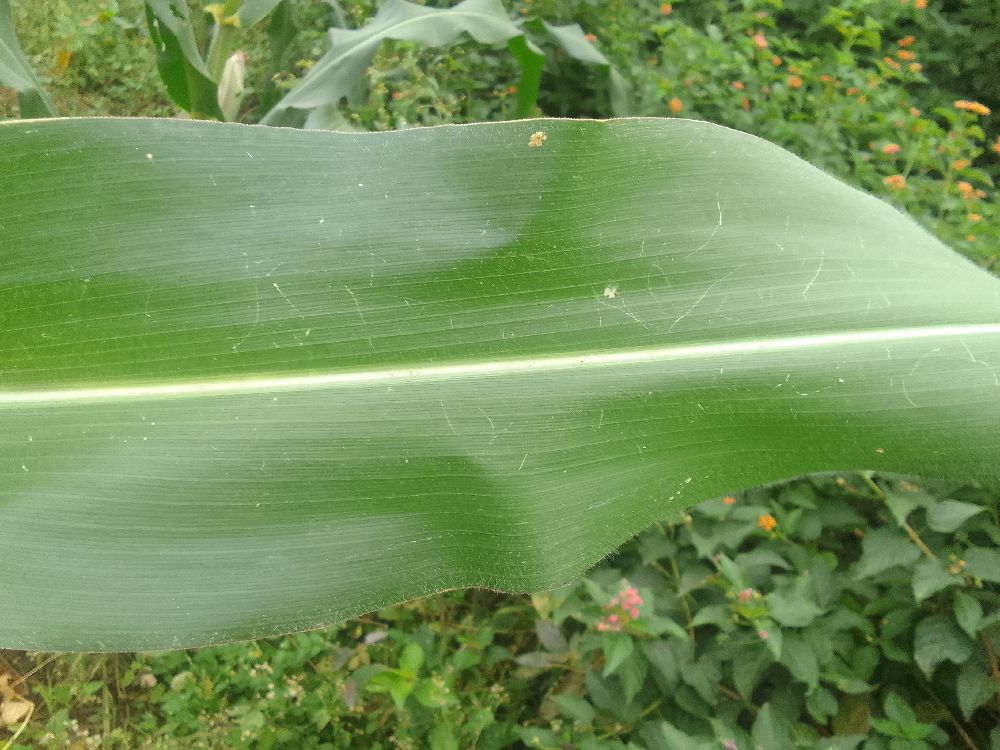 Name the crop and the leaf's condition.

maize, healthy
